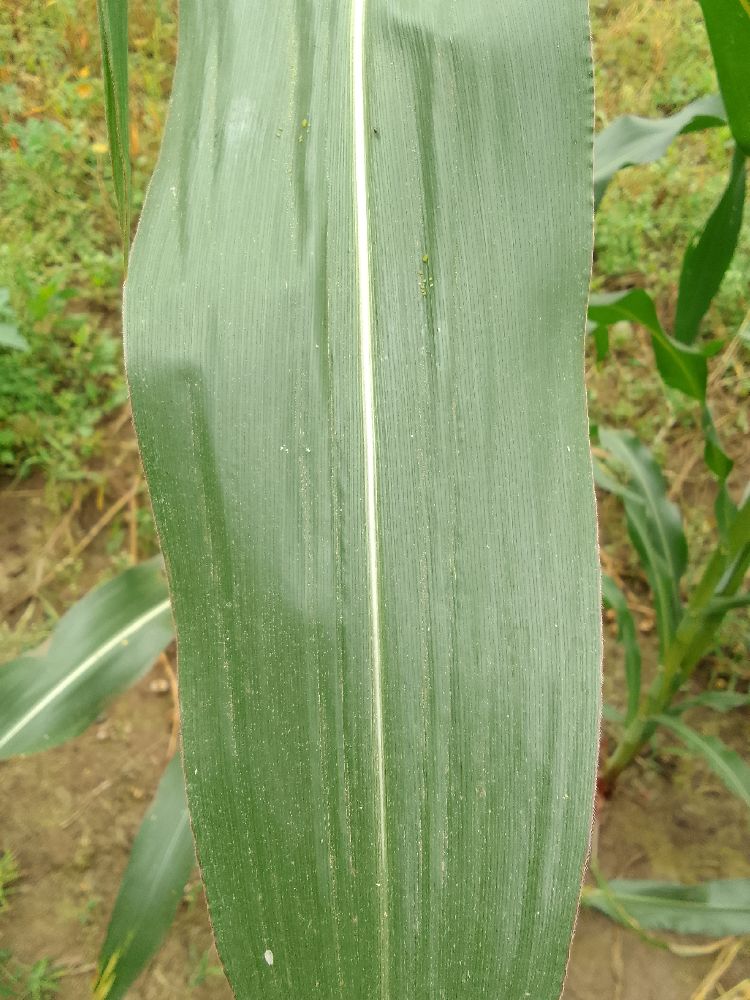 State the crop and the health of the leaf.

maize, healthy
